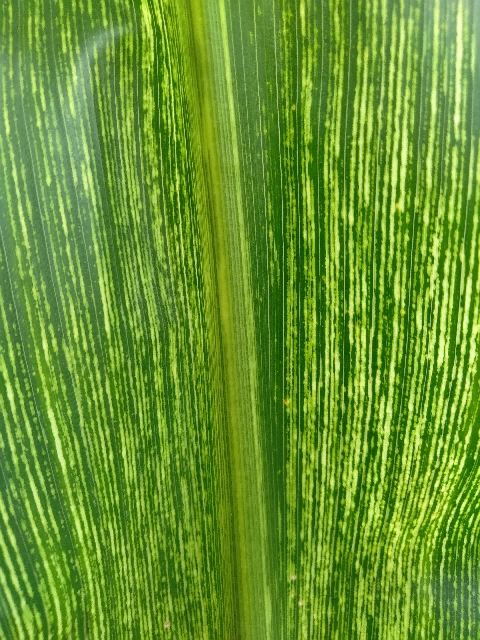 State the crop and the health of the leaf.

maize, maize streak virus
